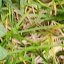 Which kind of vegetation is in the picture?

grass
